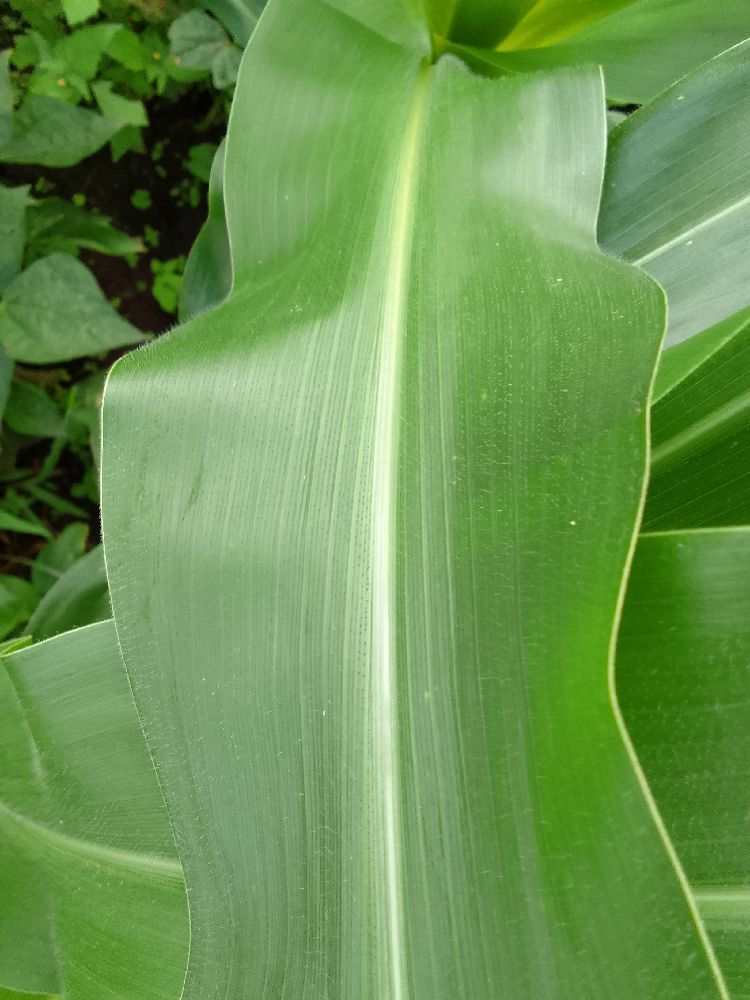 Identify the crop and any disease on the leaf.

maize, healthy
